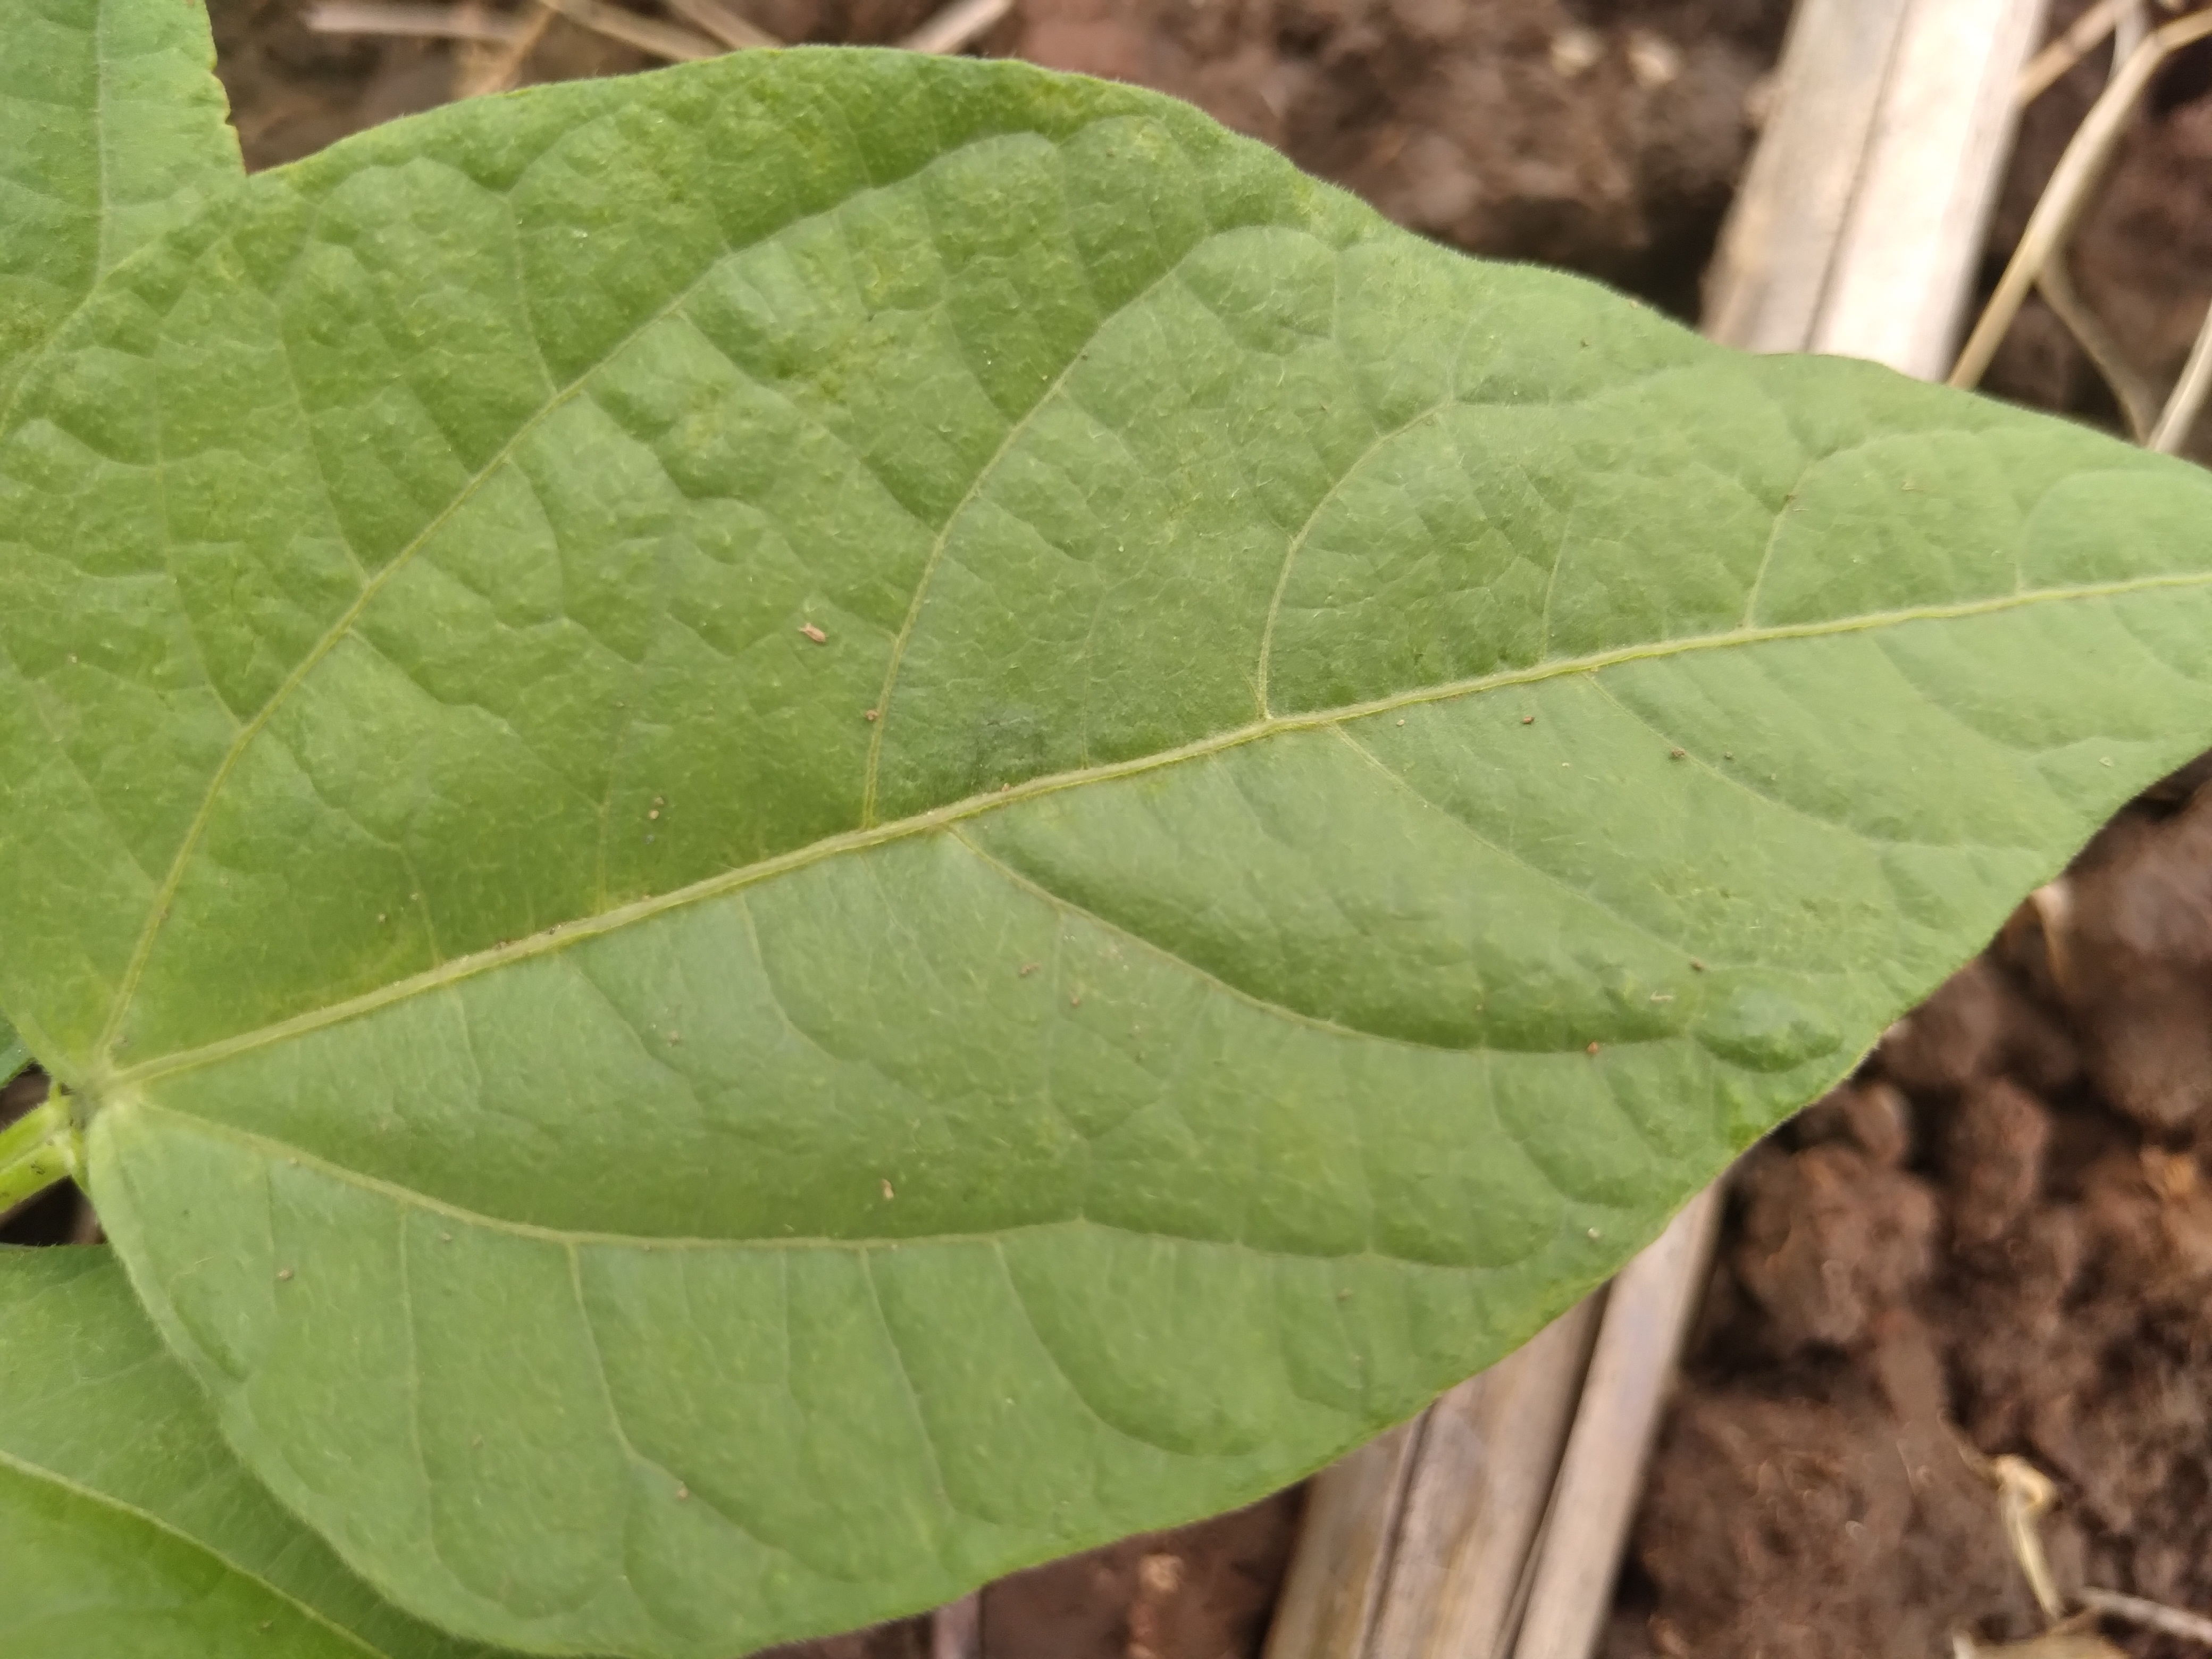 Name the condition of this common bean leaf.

healthy
